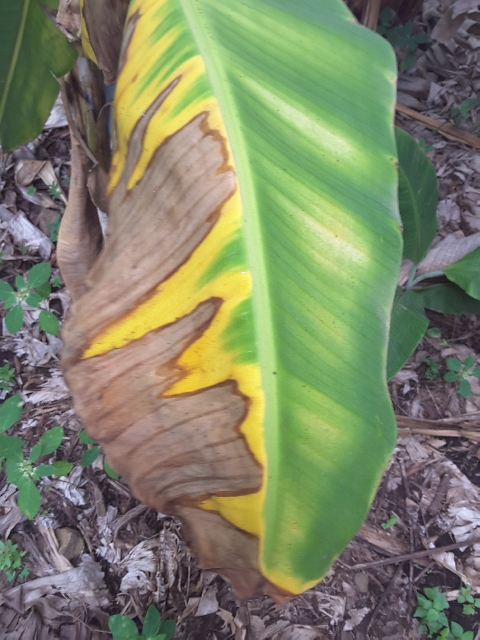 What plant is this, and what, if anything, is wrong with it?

banana, fusarium wilt race 1
